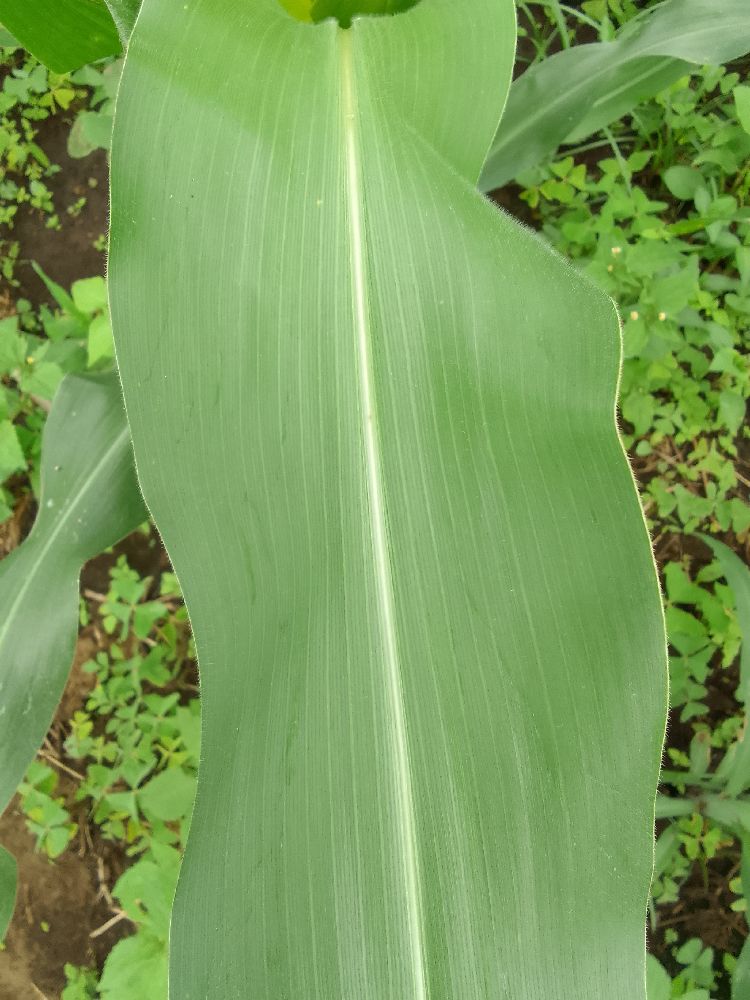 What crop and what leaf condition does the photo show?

maize, healthy
